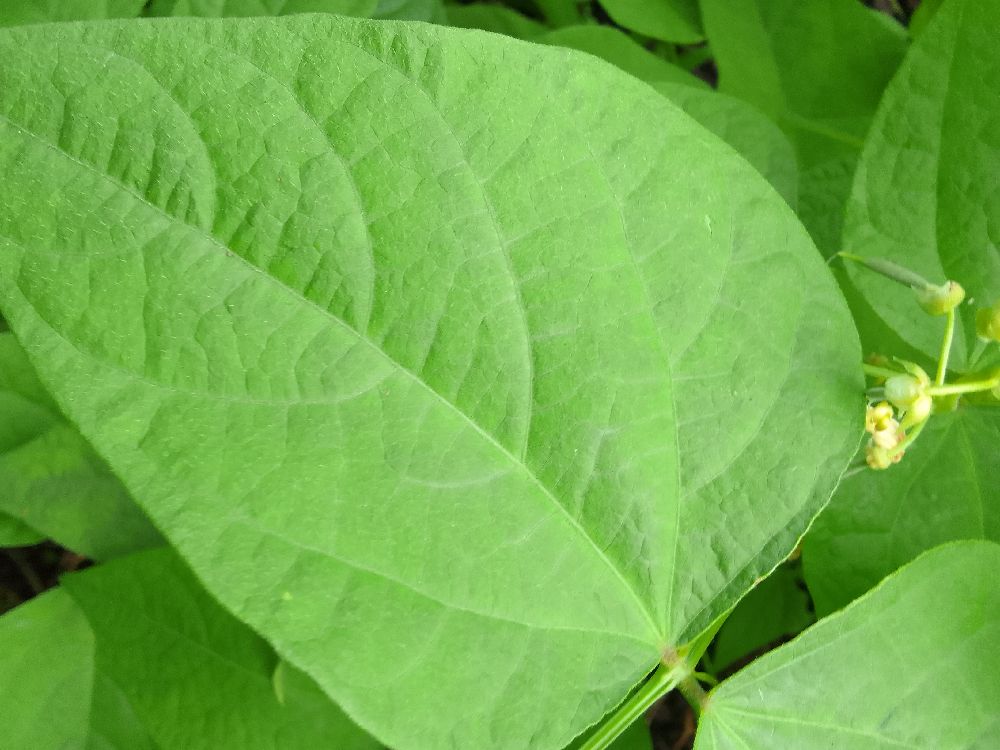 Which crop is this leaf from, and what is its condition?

common bean, healthy
